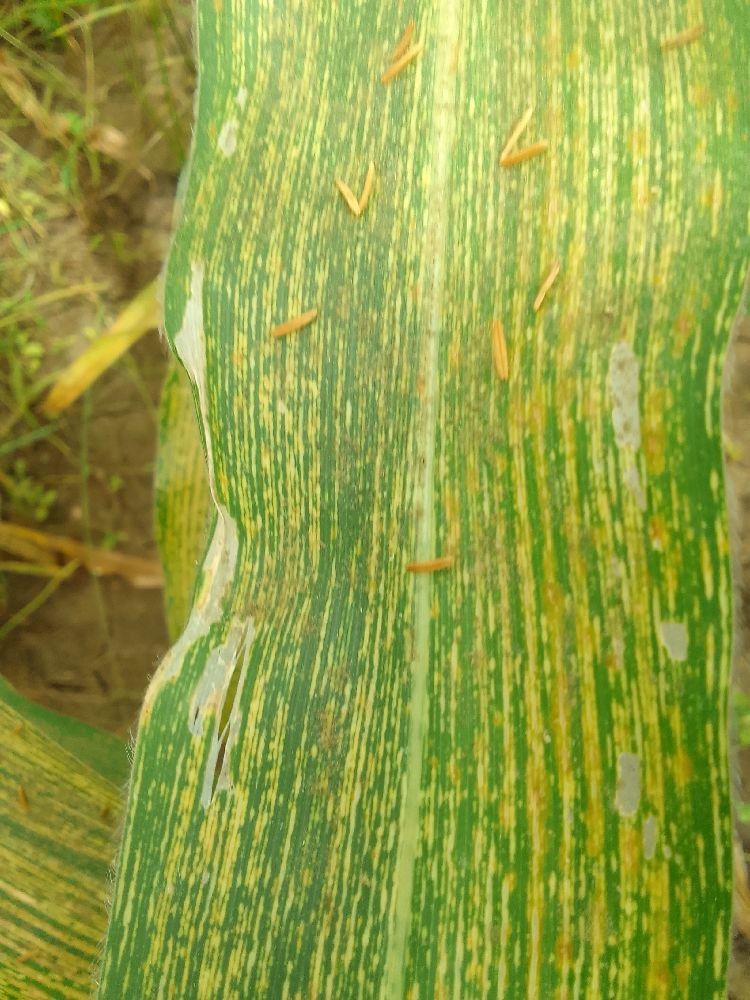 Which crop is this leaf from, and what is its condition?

maize, maize streak virus
